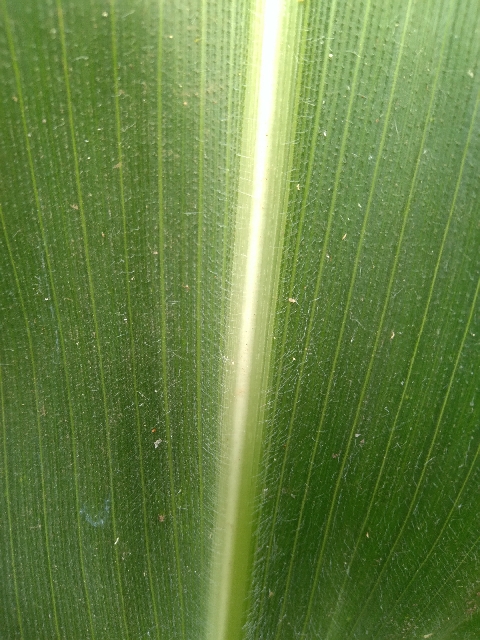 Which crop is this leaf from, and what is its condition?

maize, healthy
